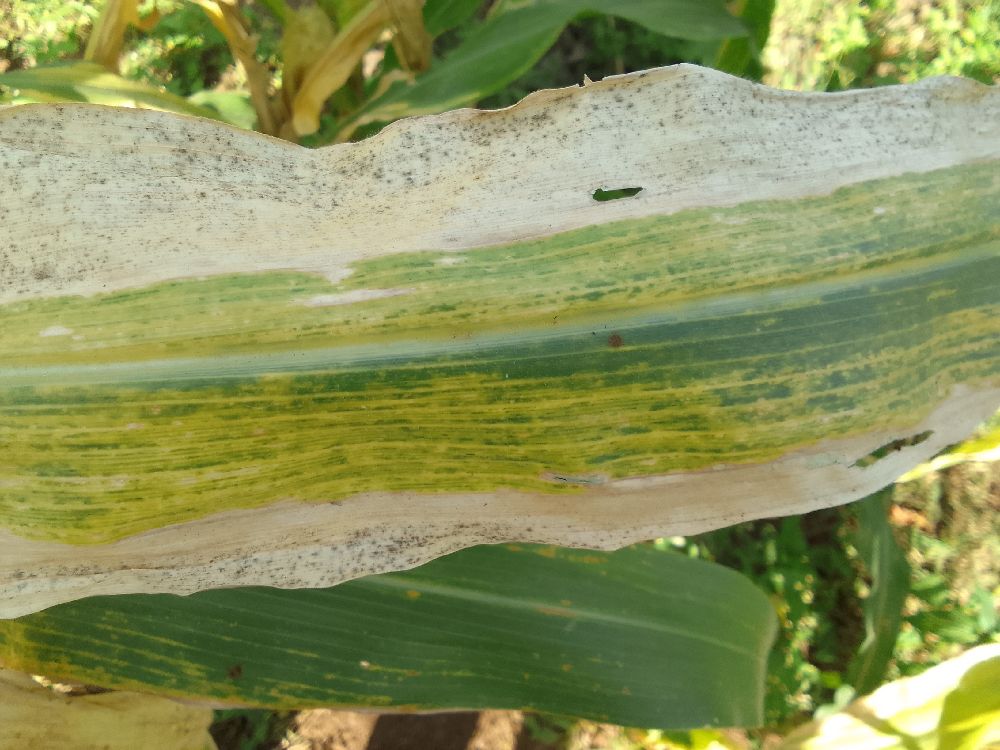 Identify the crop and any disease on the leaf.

maize, maize lethal necrosis
